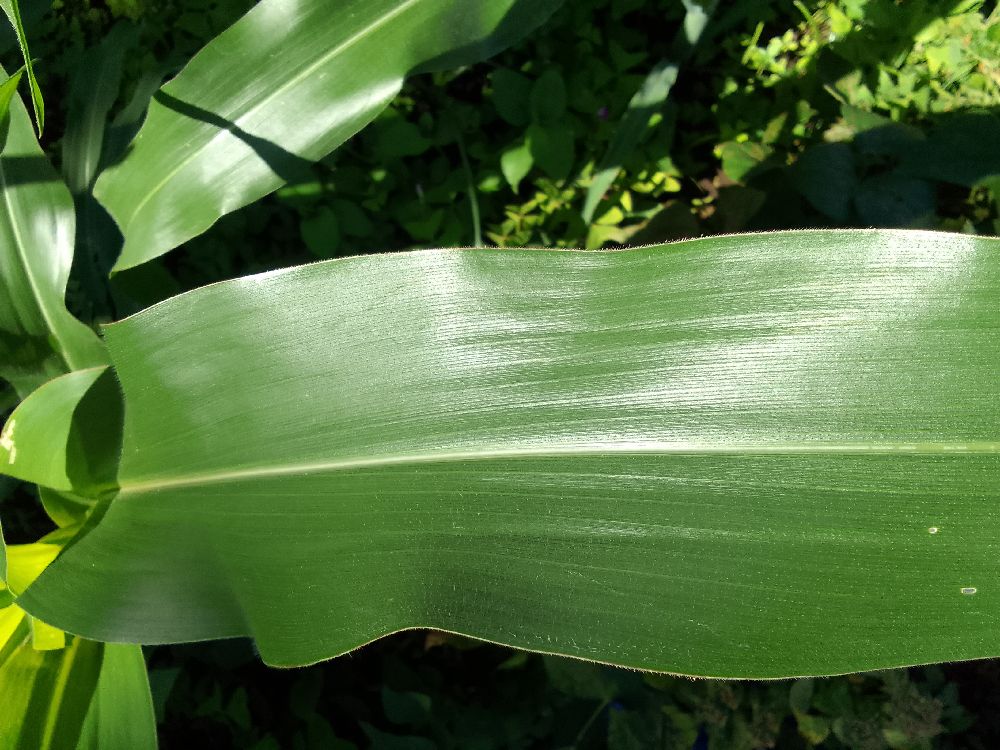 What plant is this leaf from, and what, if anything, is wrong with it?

maize, healthy
